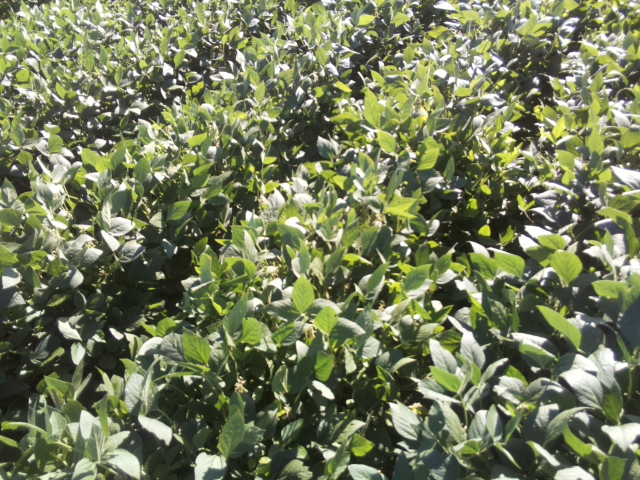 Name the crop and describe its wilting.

soybean, leaflets folding inward at secondary pulvinus with no turgor loss in leaflets or petioles
